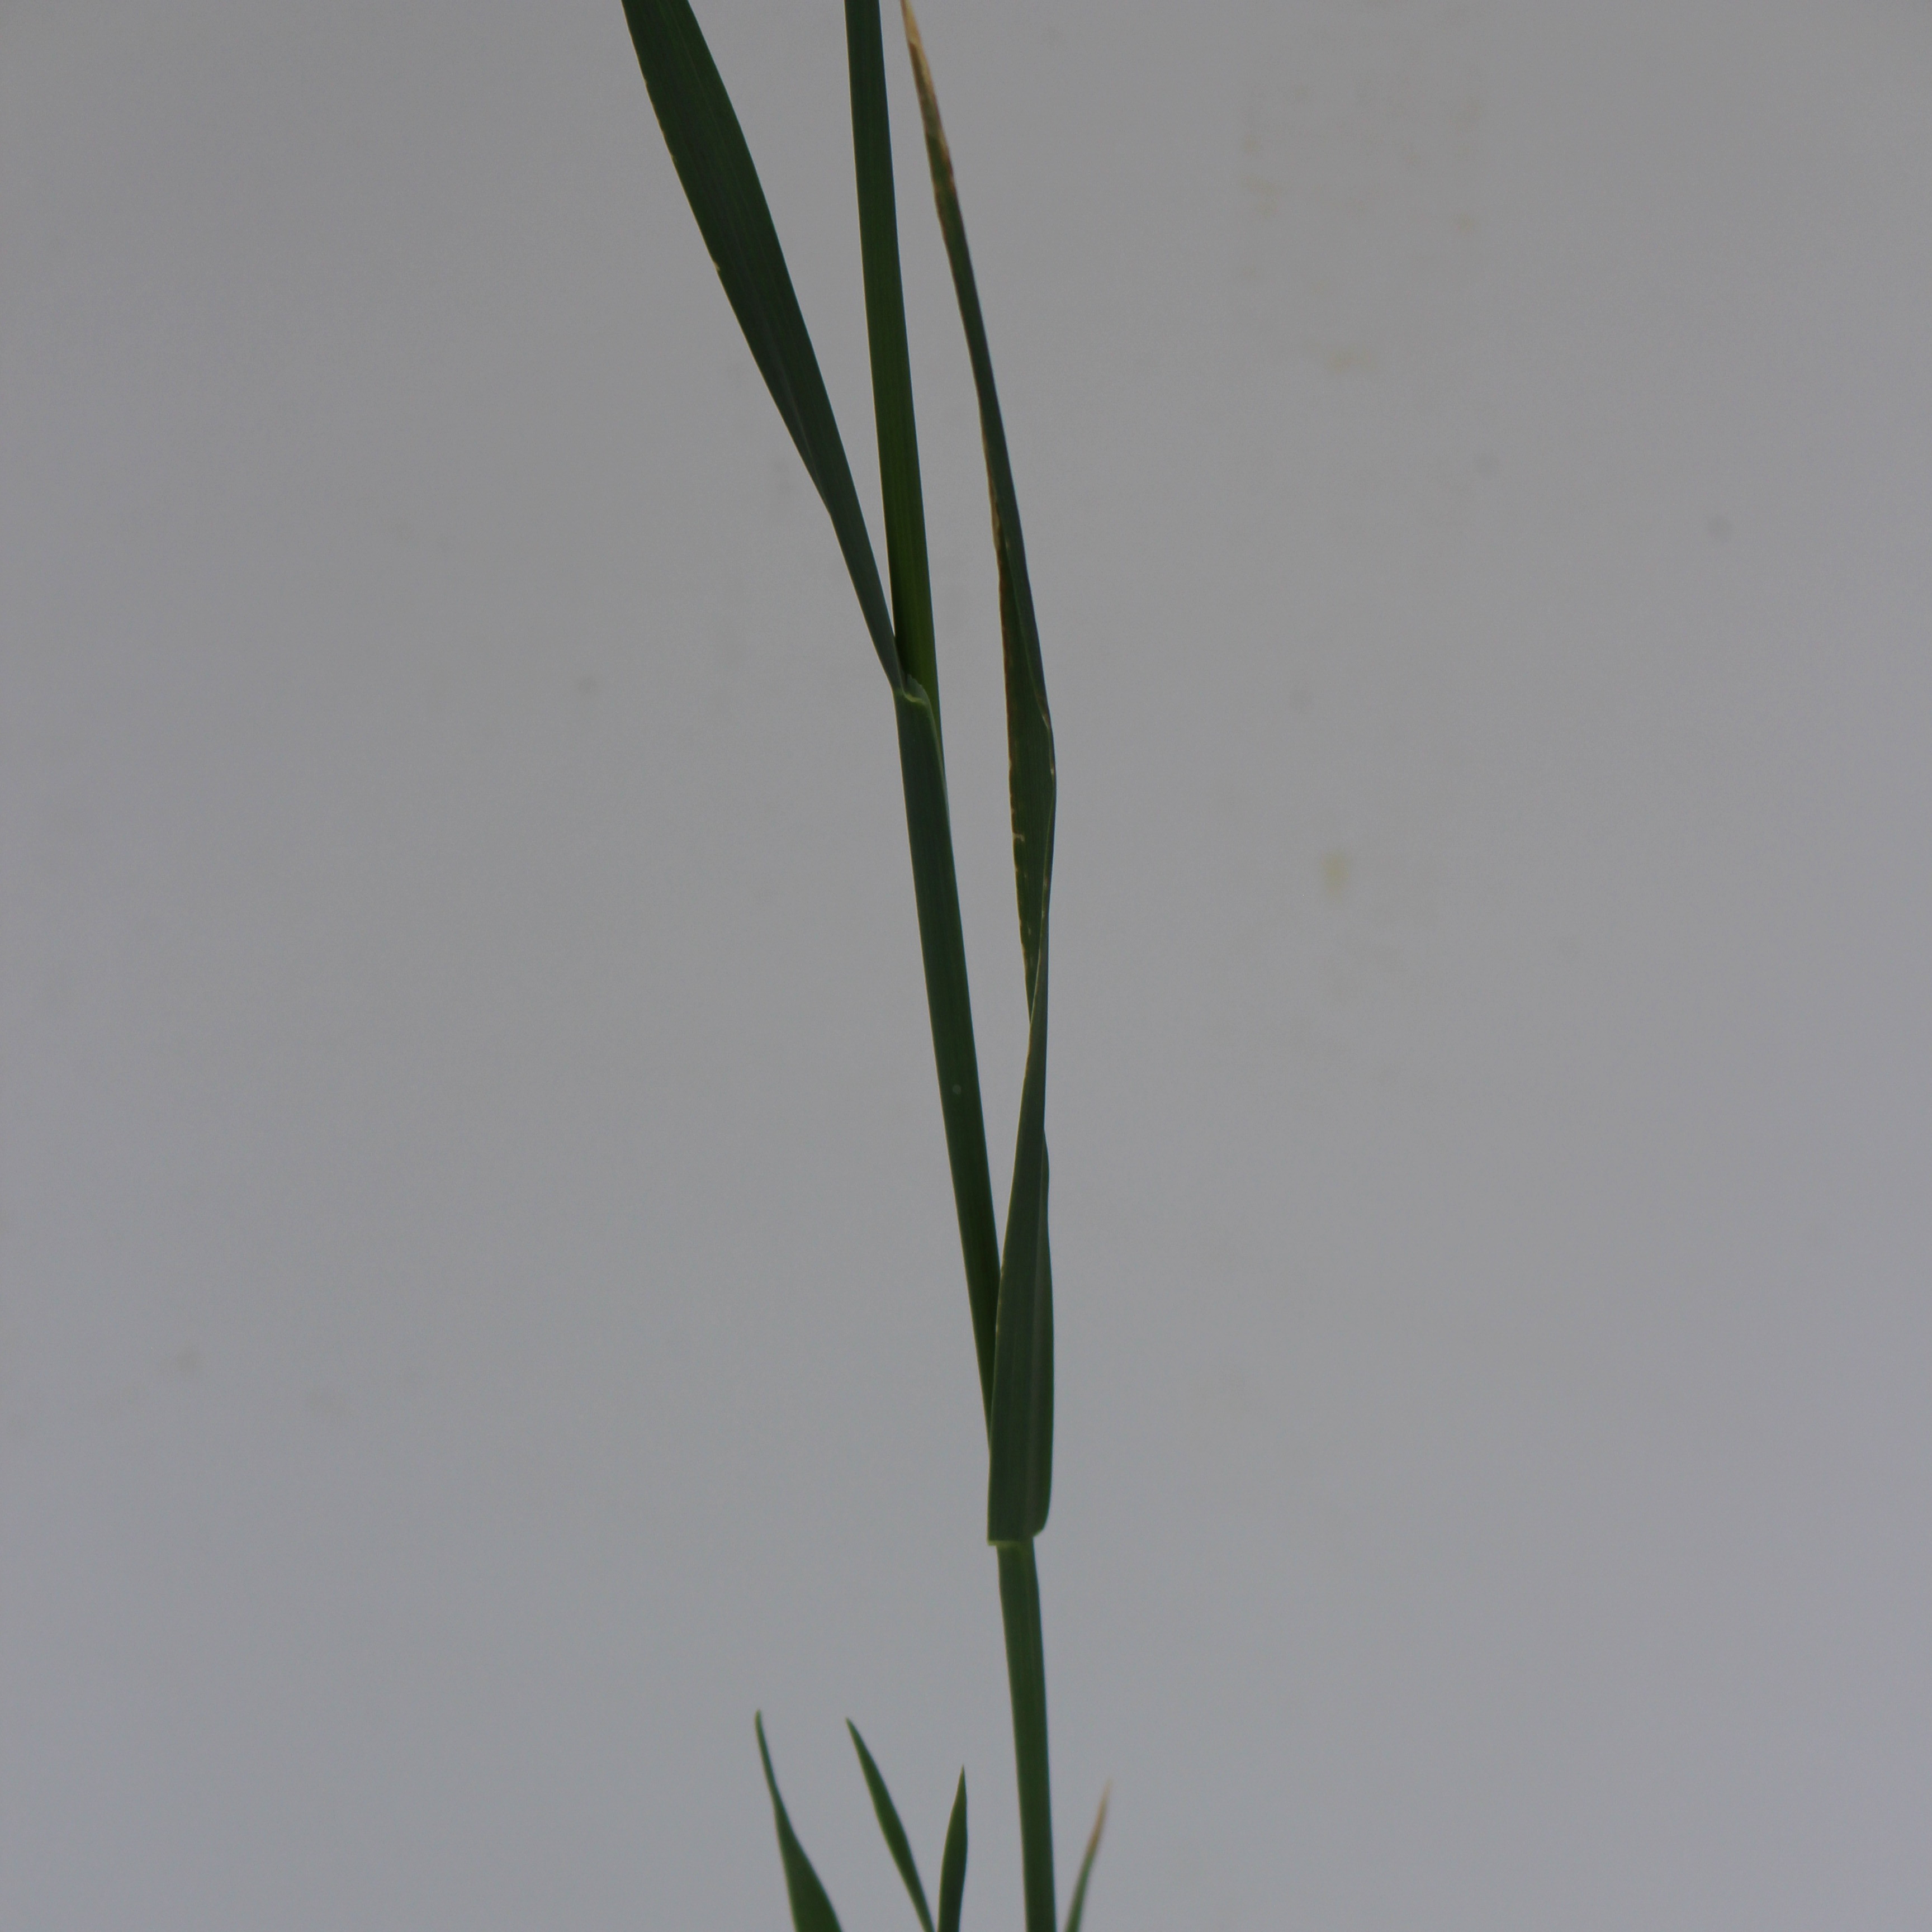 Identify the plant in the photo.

Avena sterilis
